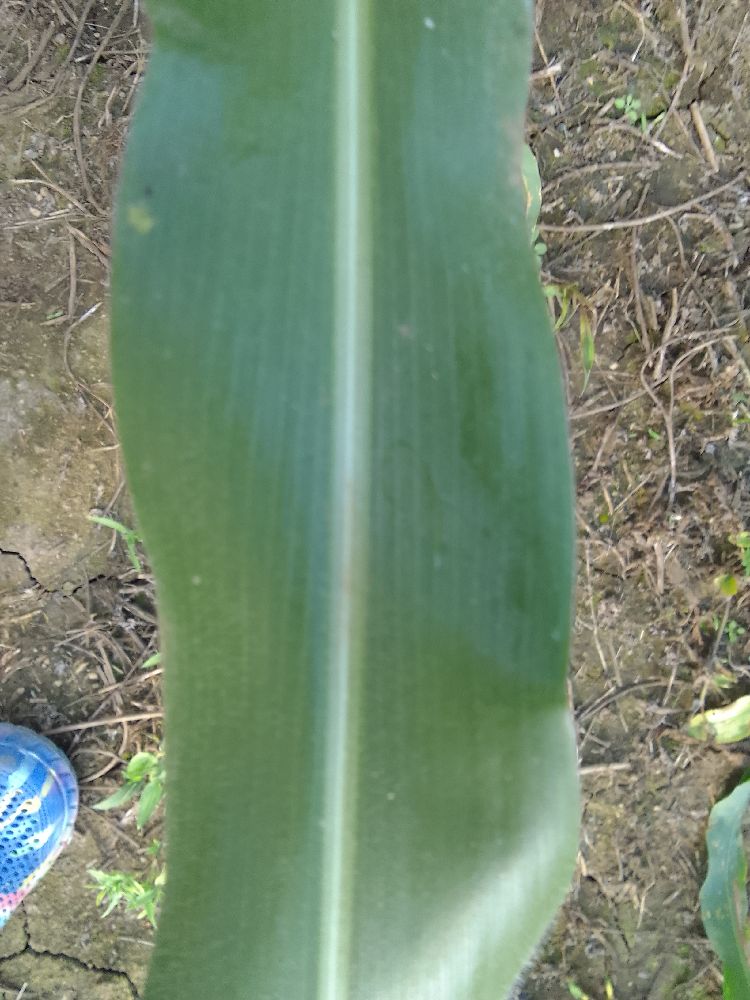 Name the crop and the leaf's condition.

maize, healthy
